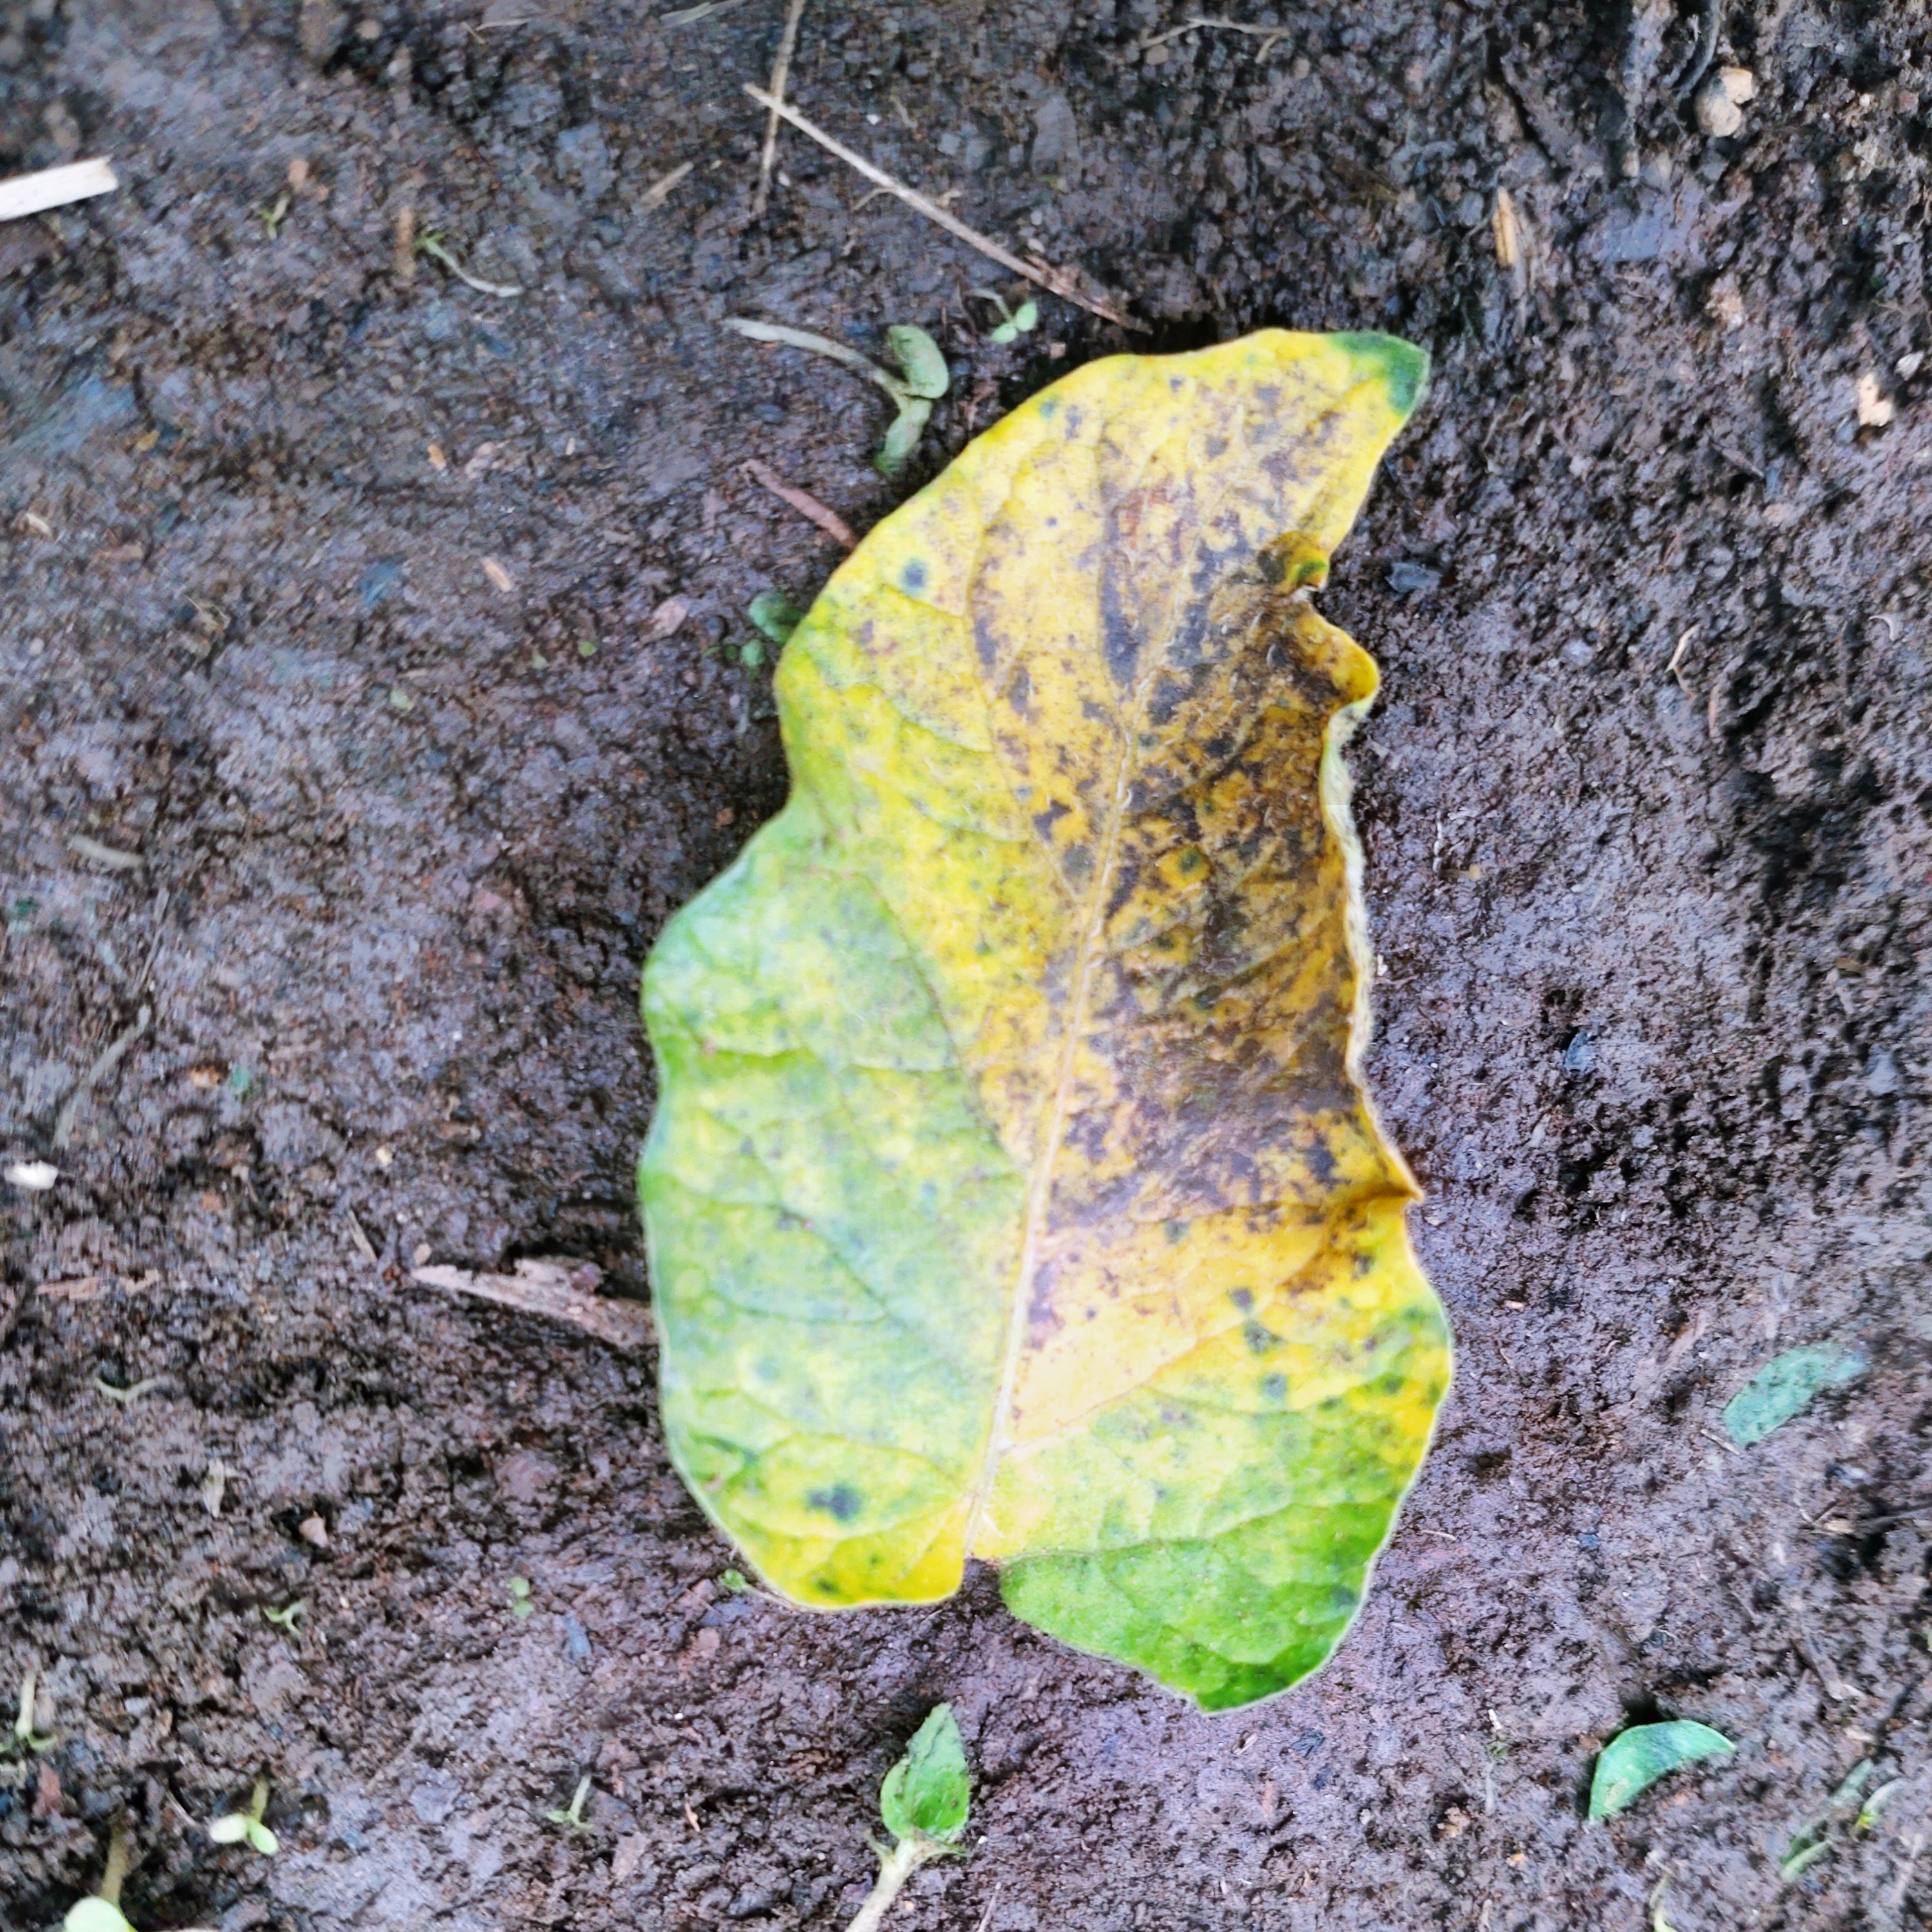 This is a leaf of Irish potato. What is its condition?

late blight
